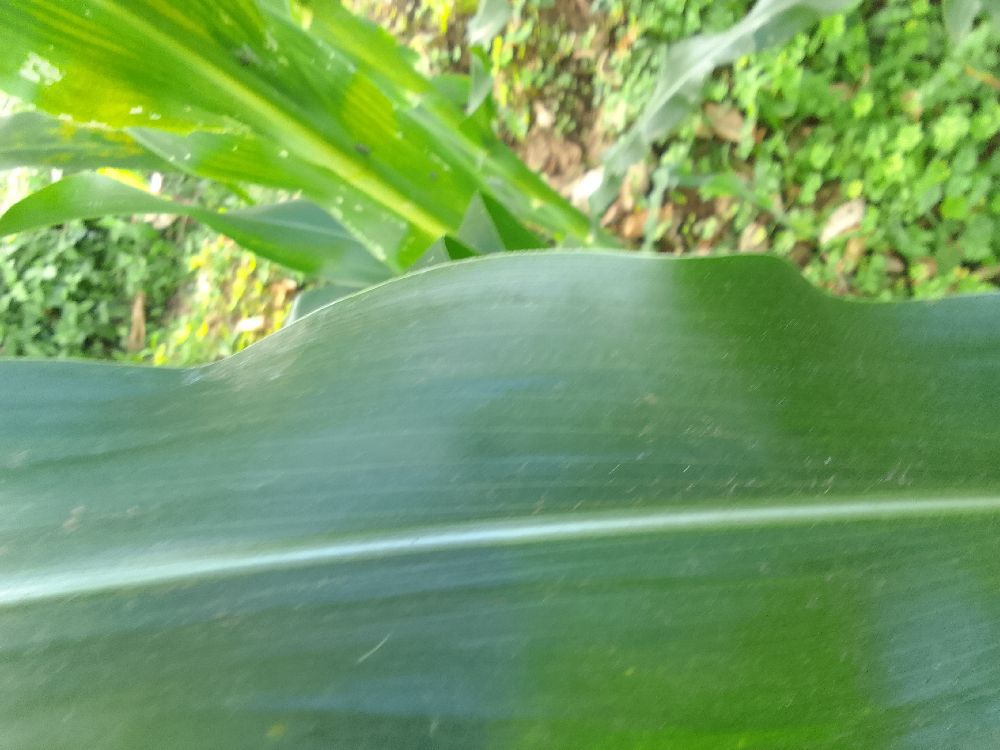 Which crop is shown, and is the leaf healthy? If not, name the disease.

maize, healthy
